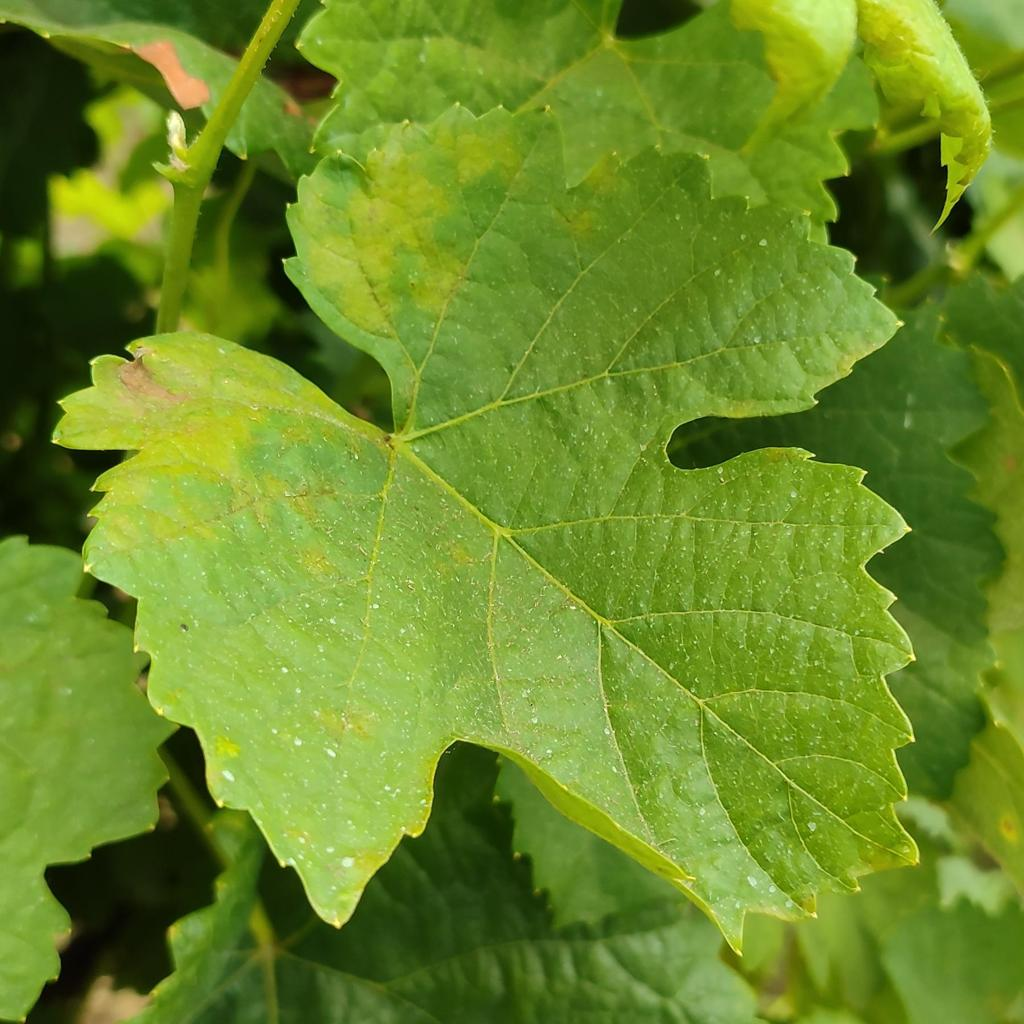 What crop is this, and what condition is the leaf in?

grapevine, downy mildew
